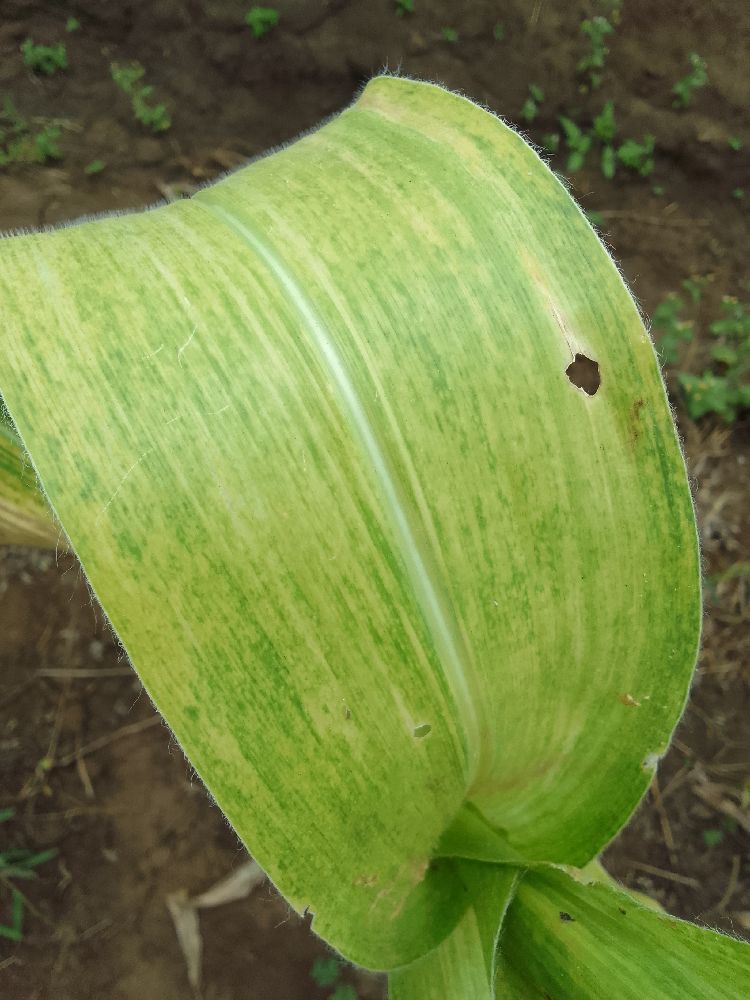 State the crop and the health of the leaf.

maize, maize lethal necrosis
